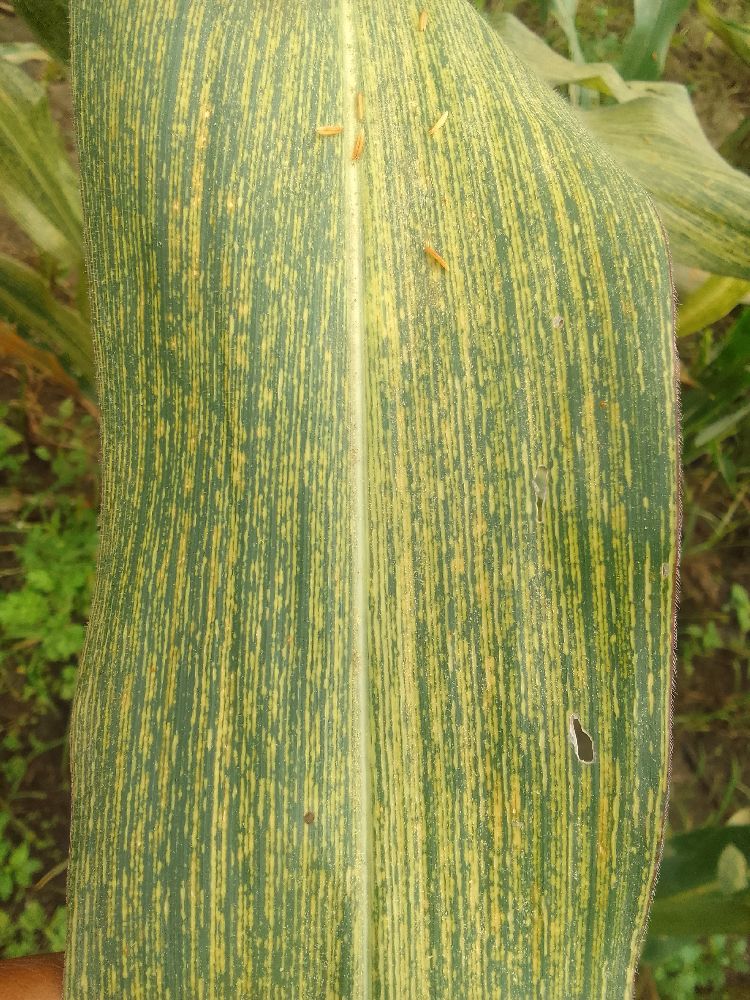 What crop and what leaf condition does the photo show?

maize, maize streak virus
